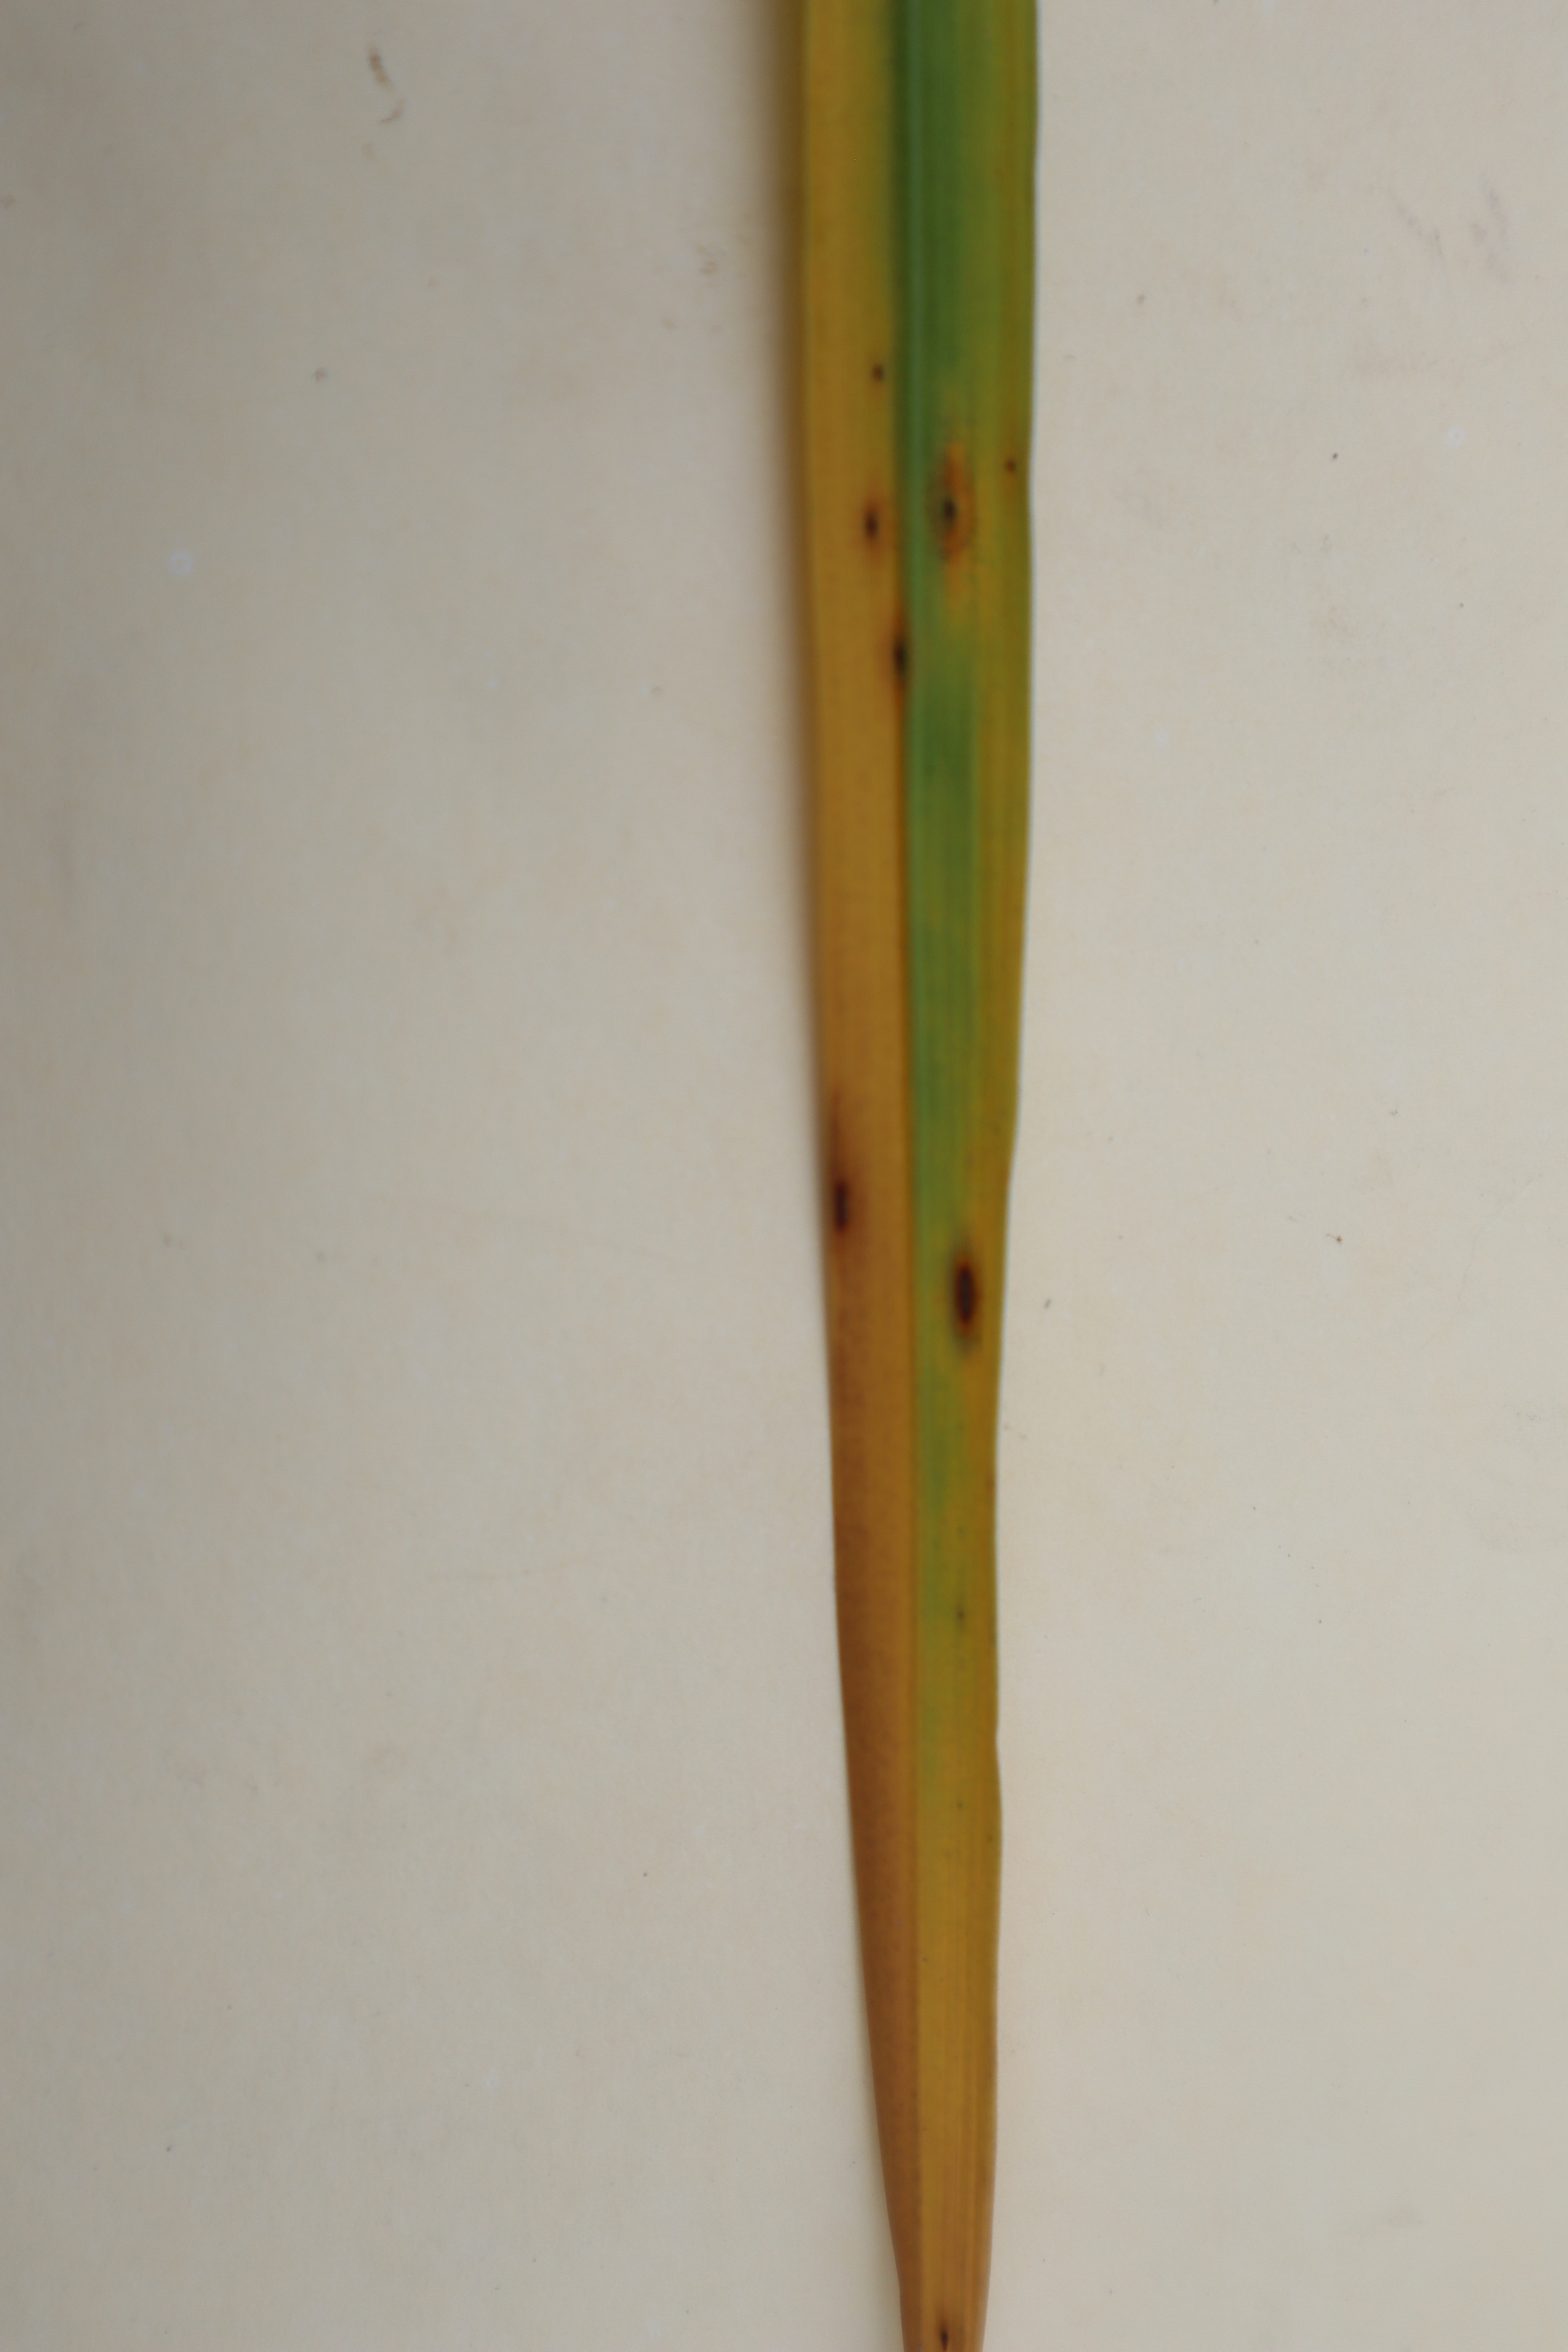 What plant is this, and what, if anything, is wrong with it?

rice, tungro virus disease
